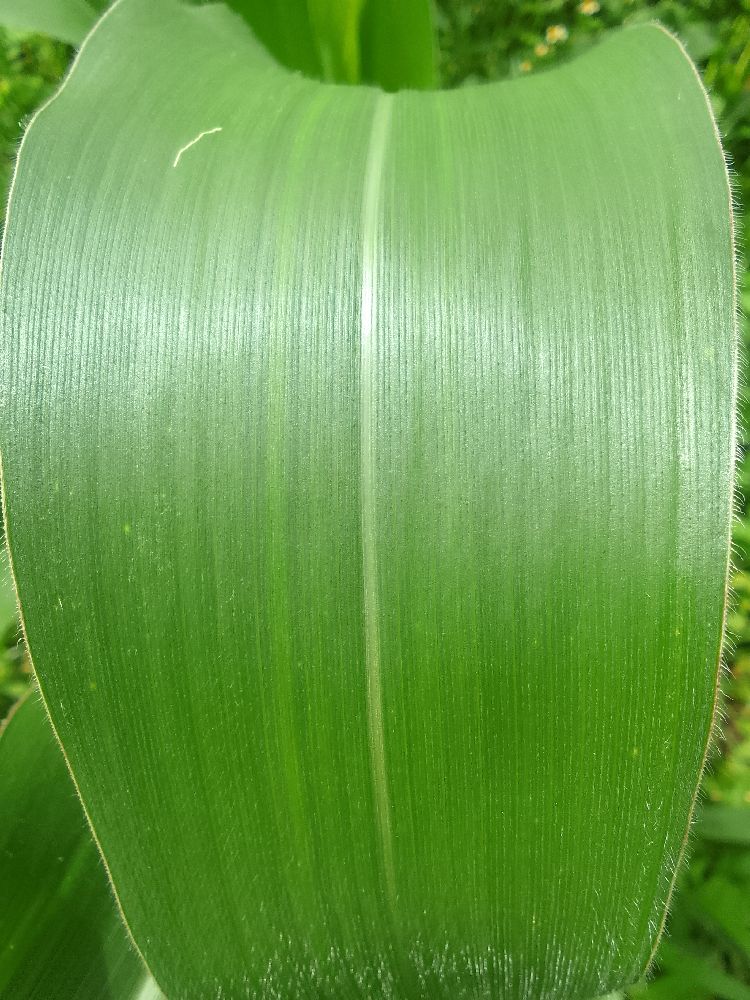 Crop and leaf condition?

maize, healthy
